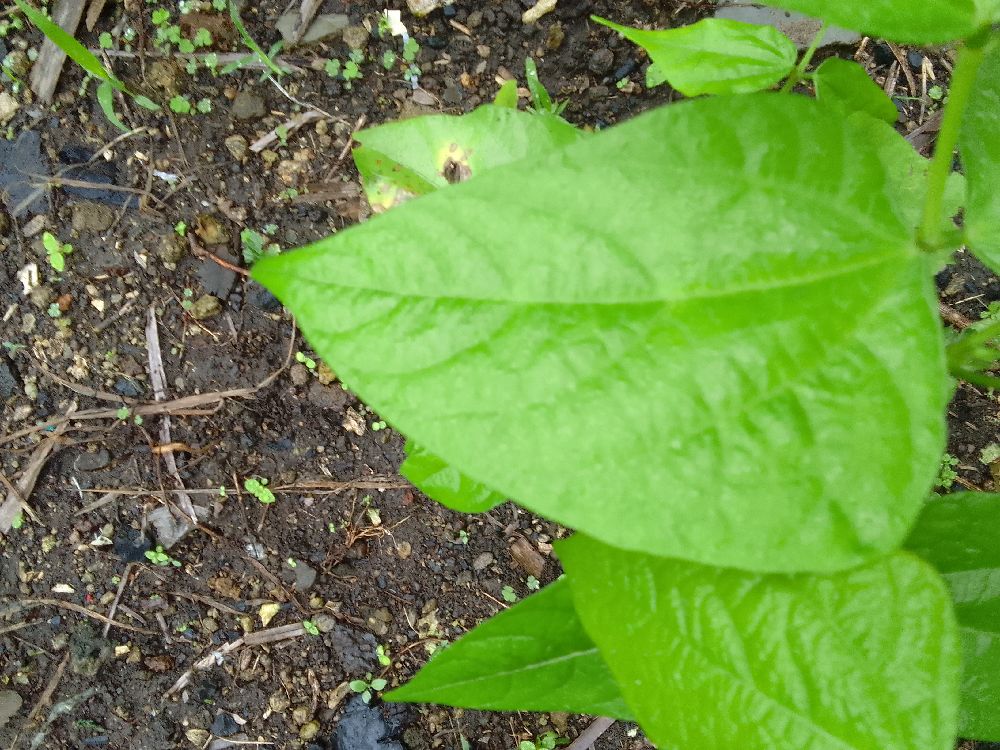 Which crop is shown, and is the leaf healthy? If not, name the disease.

common bean, healthy
